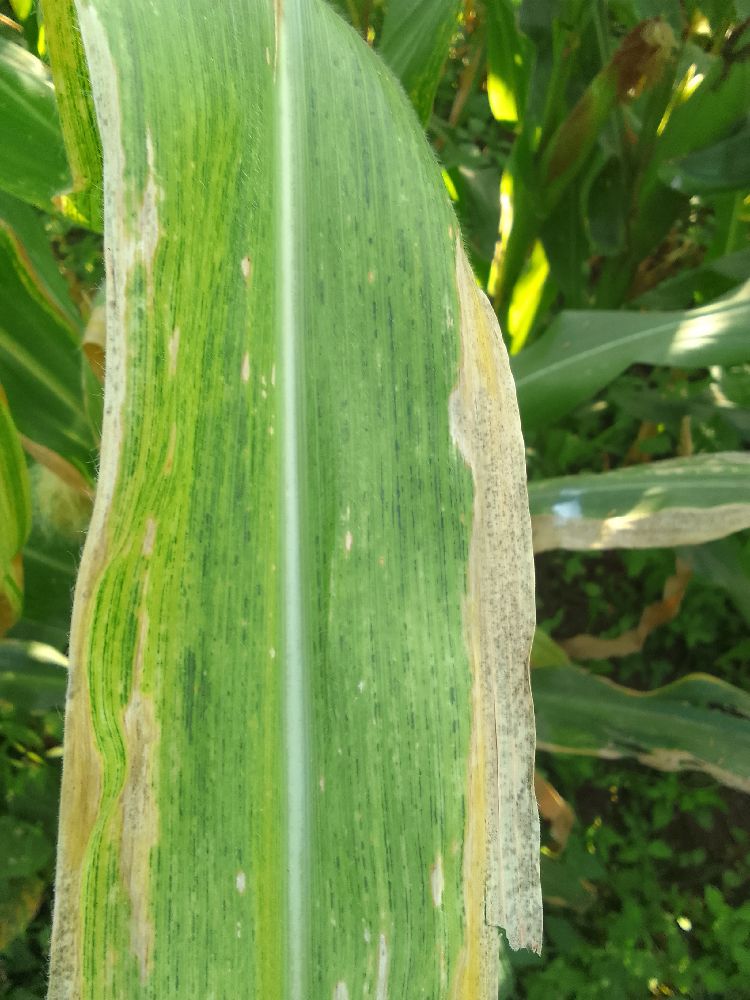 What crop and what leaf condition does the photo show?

maize, maize lethal necrosis
